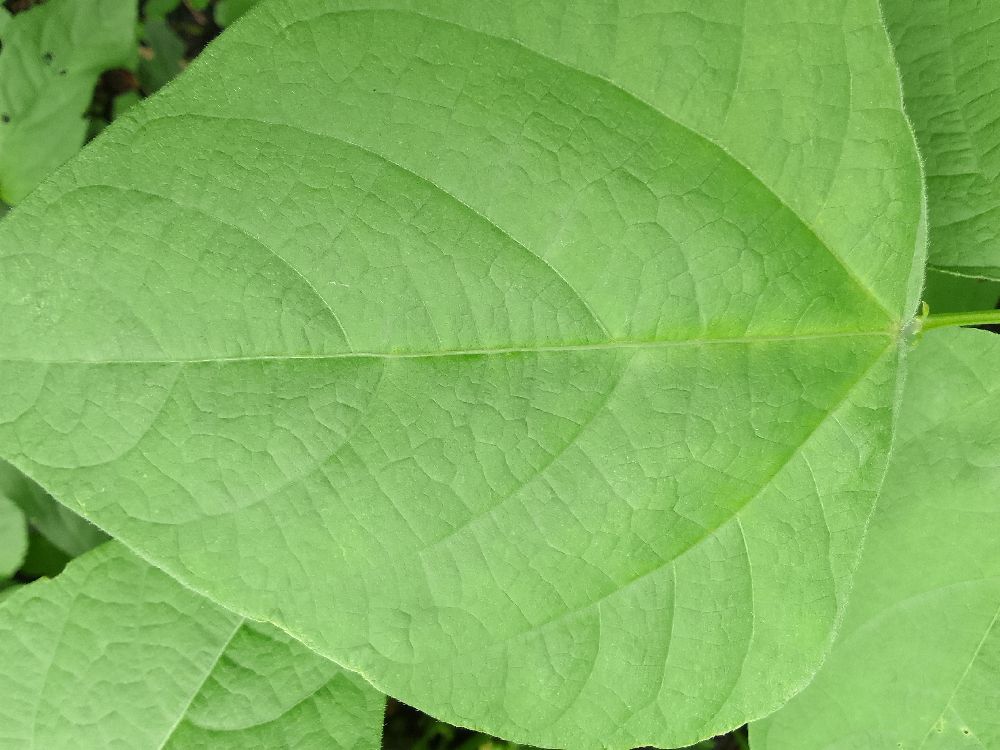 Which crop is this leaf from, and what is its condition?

common bean, healthy
